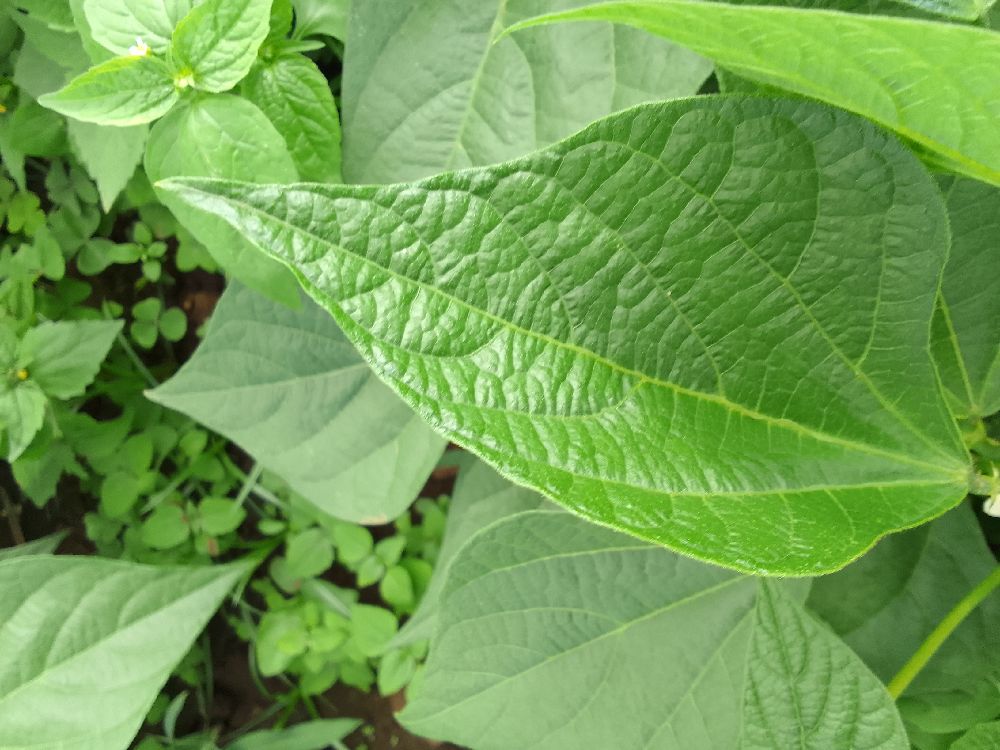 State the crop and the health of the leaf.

common bean, healthy
